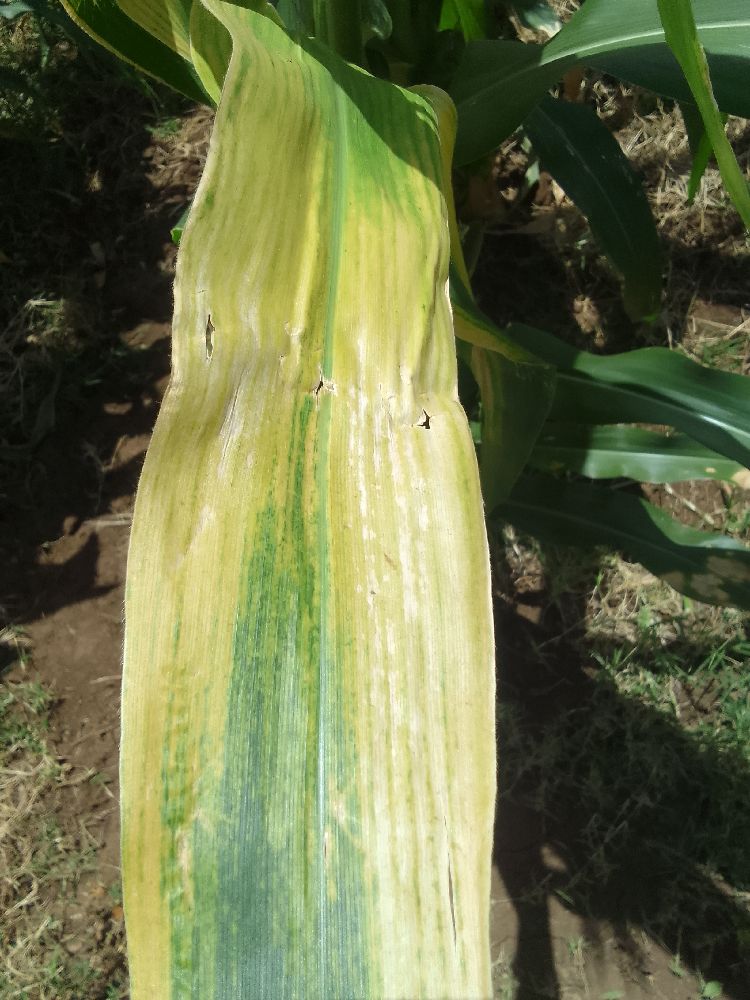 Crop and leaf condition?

maize, maize lethal necrosis
